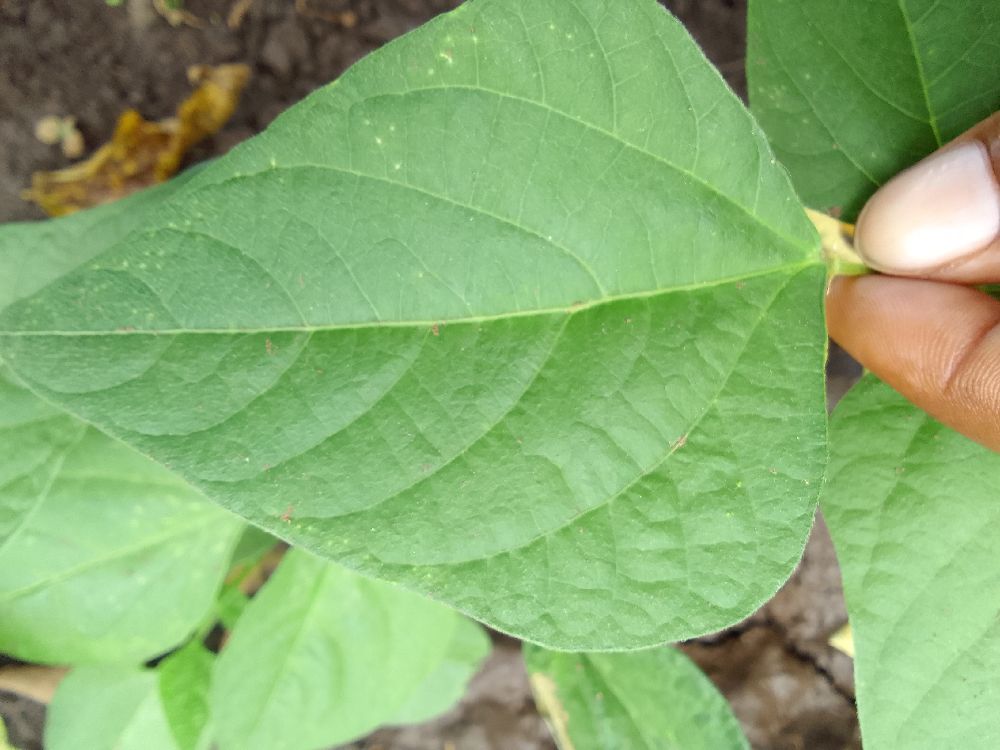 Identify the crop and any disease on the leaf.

common bean, healthy
